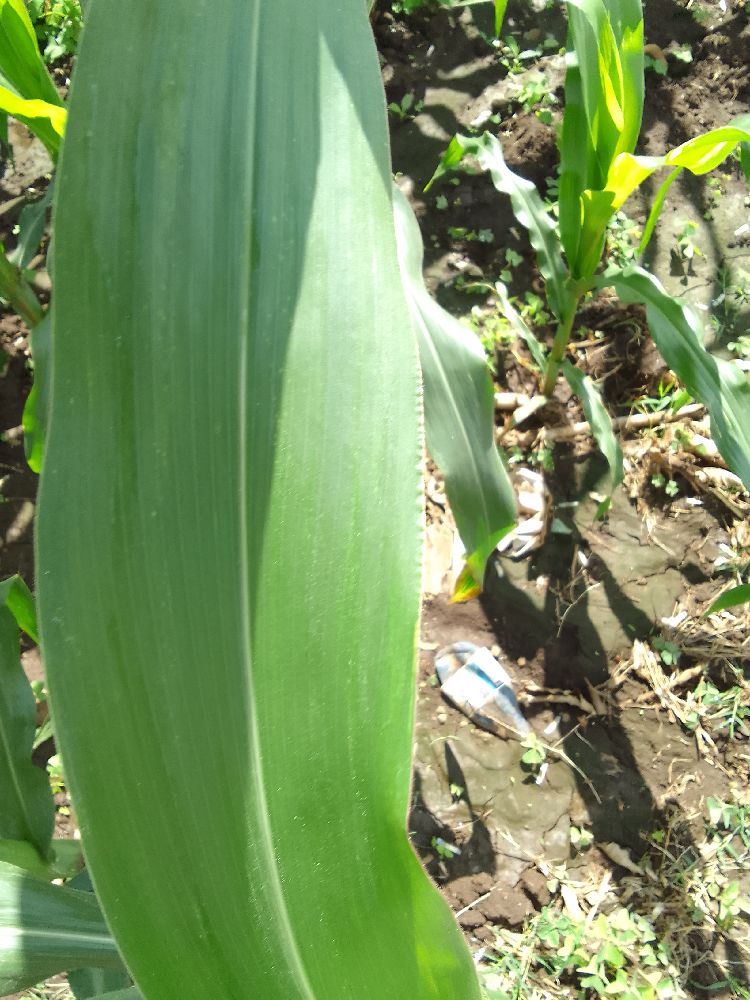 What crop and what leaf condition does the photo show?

maize, healthy
